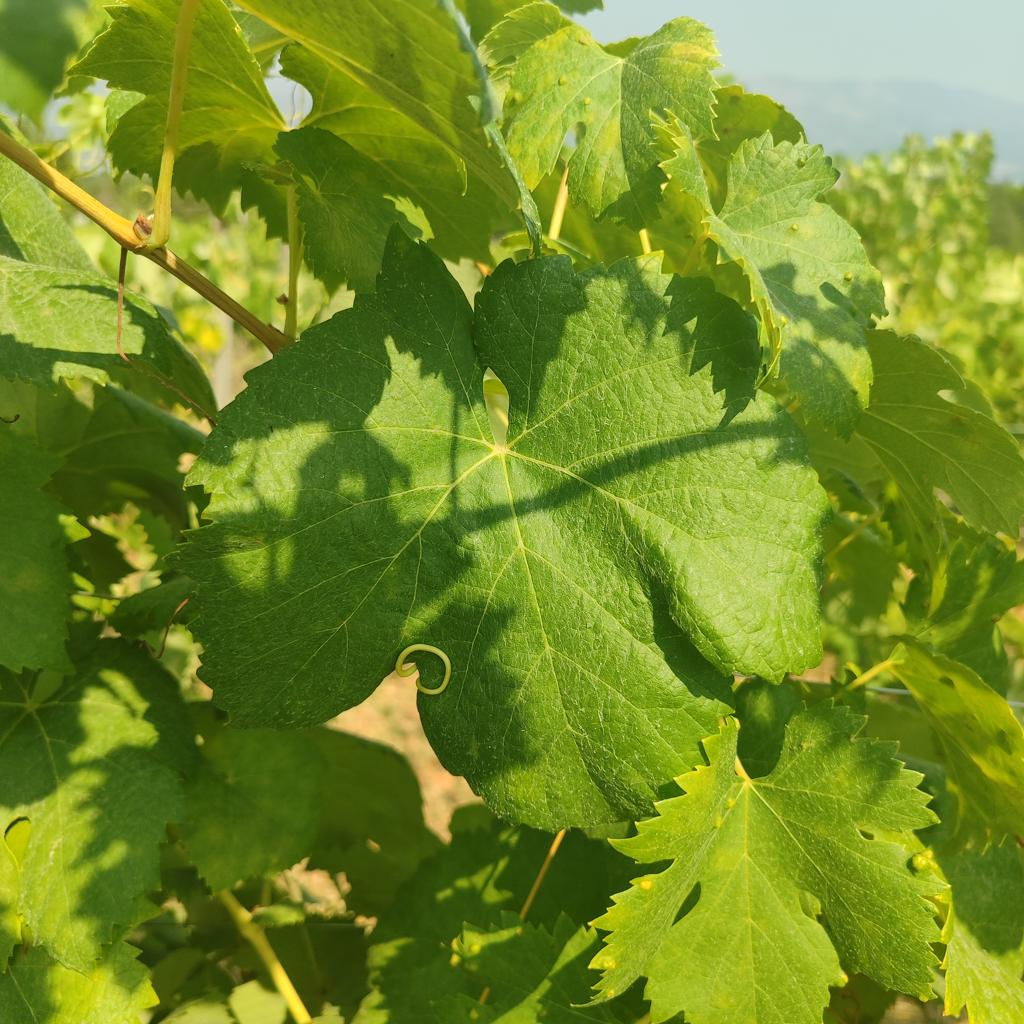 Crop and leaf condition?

grapevine, healthy
